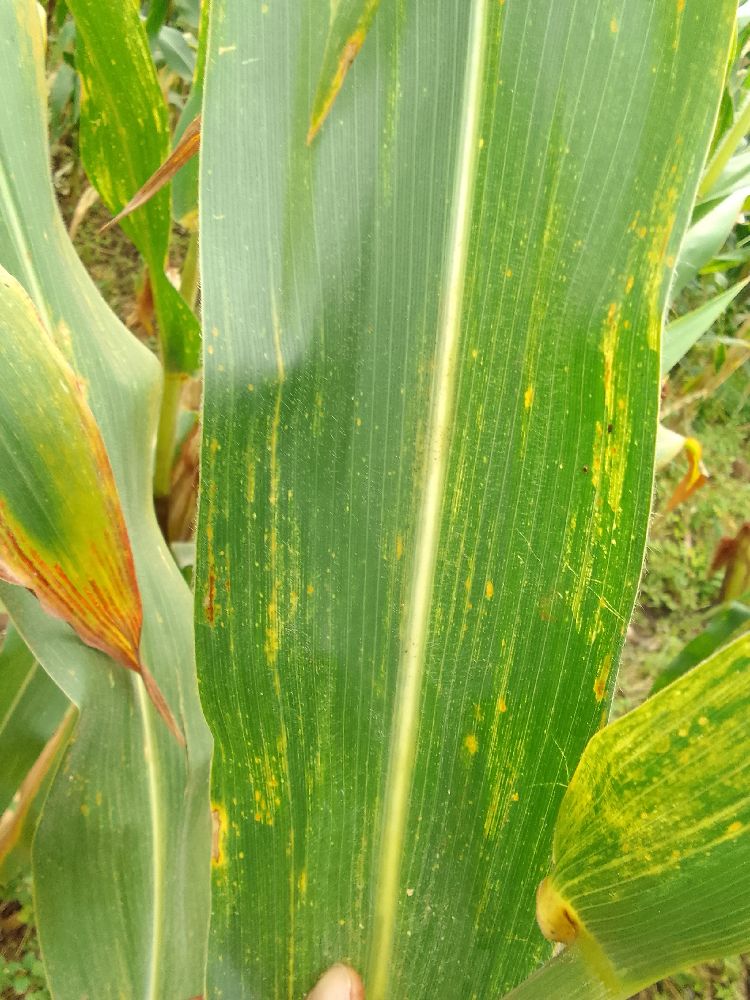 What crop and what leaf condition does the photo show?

maize, maize lethal necrosis
